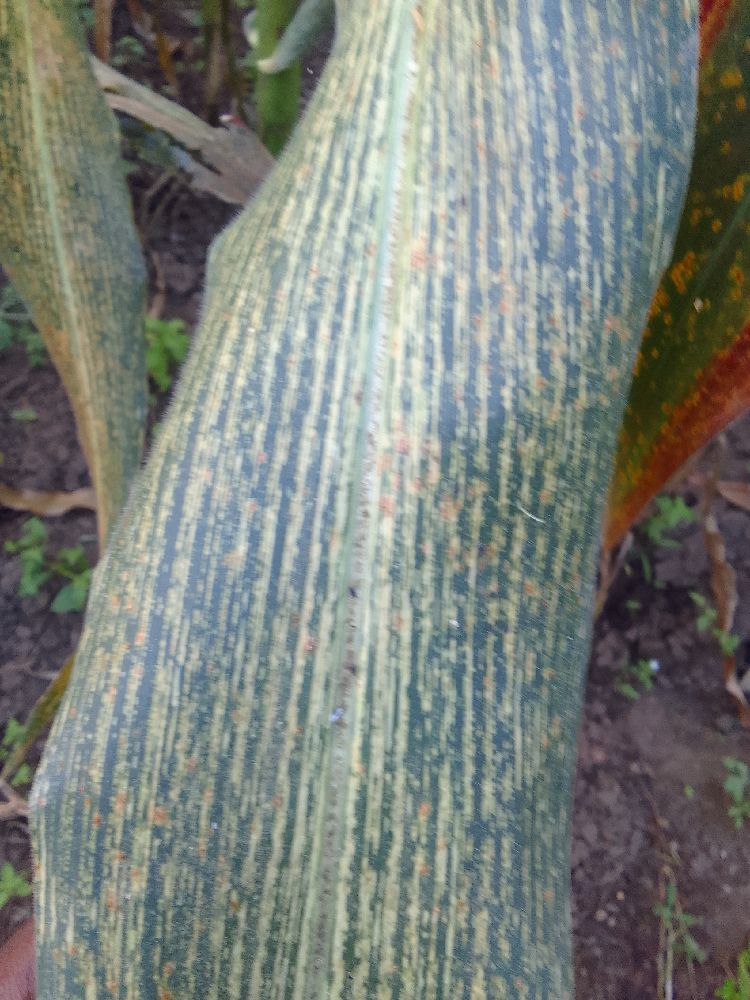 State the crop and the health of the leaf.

maize, maize streak virus
